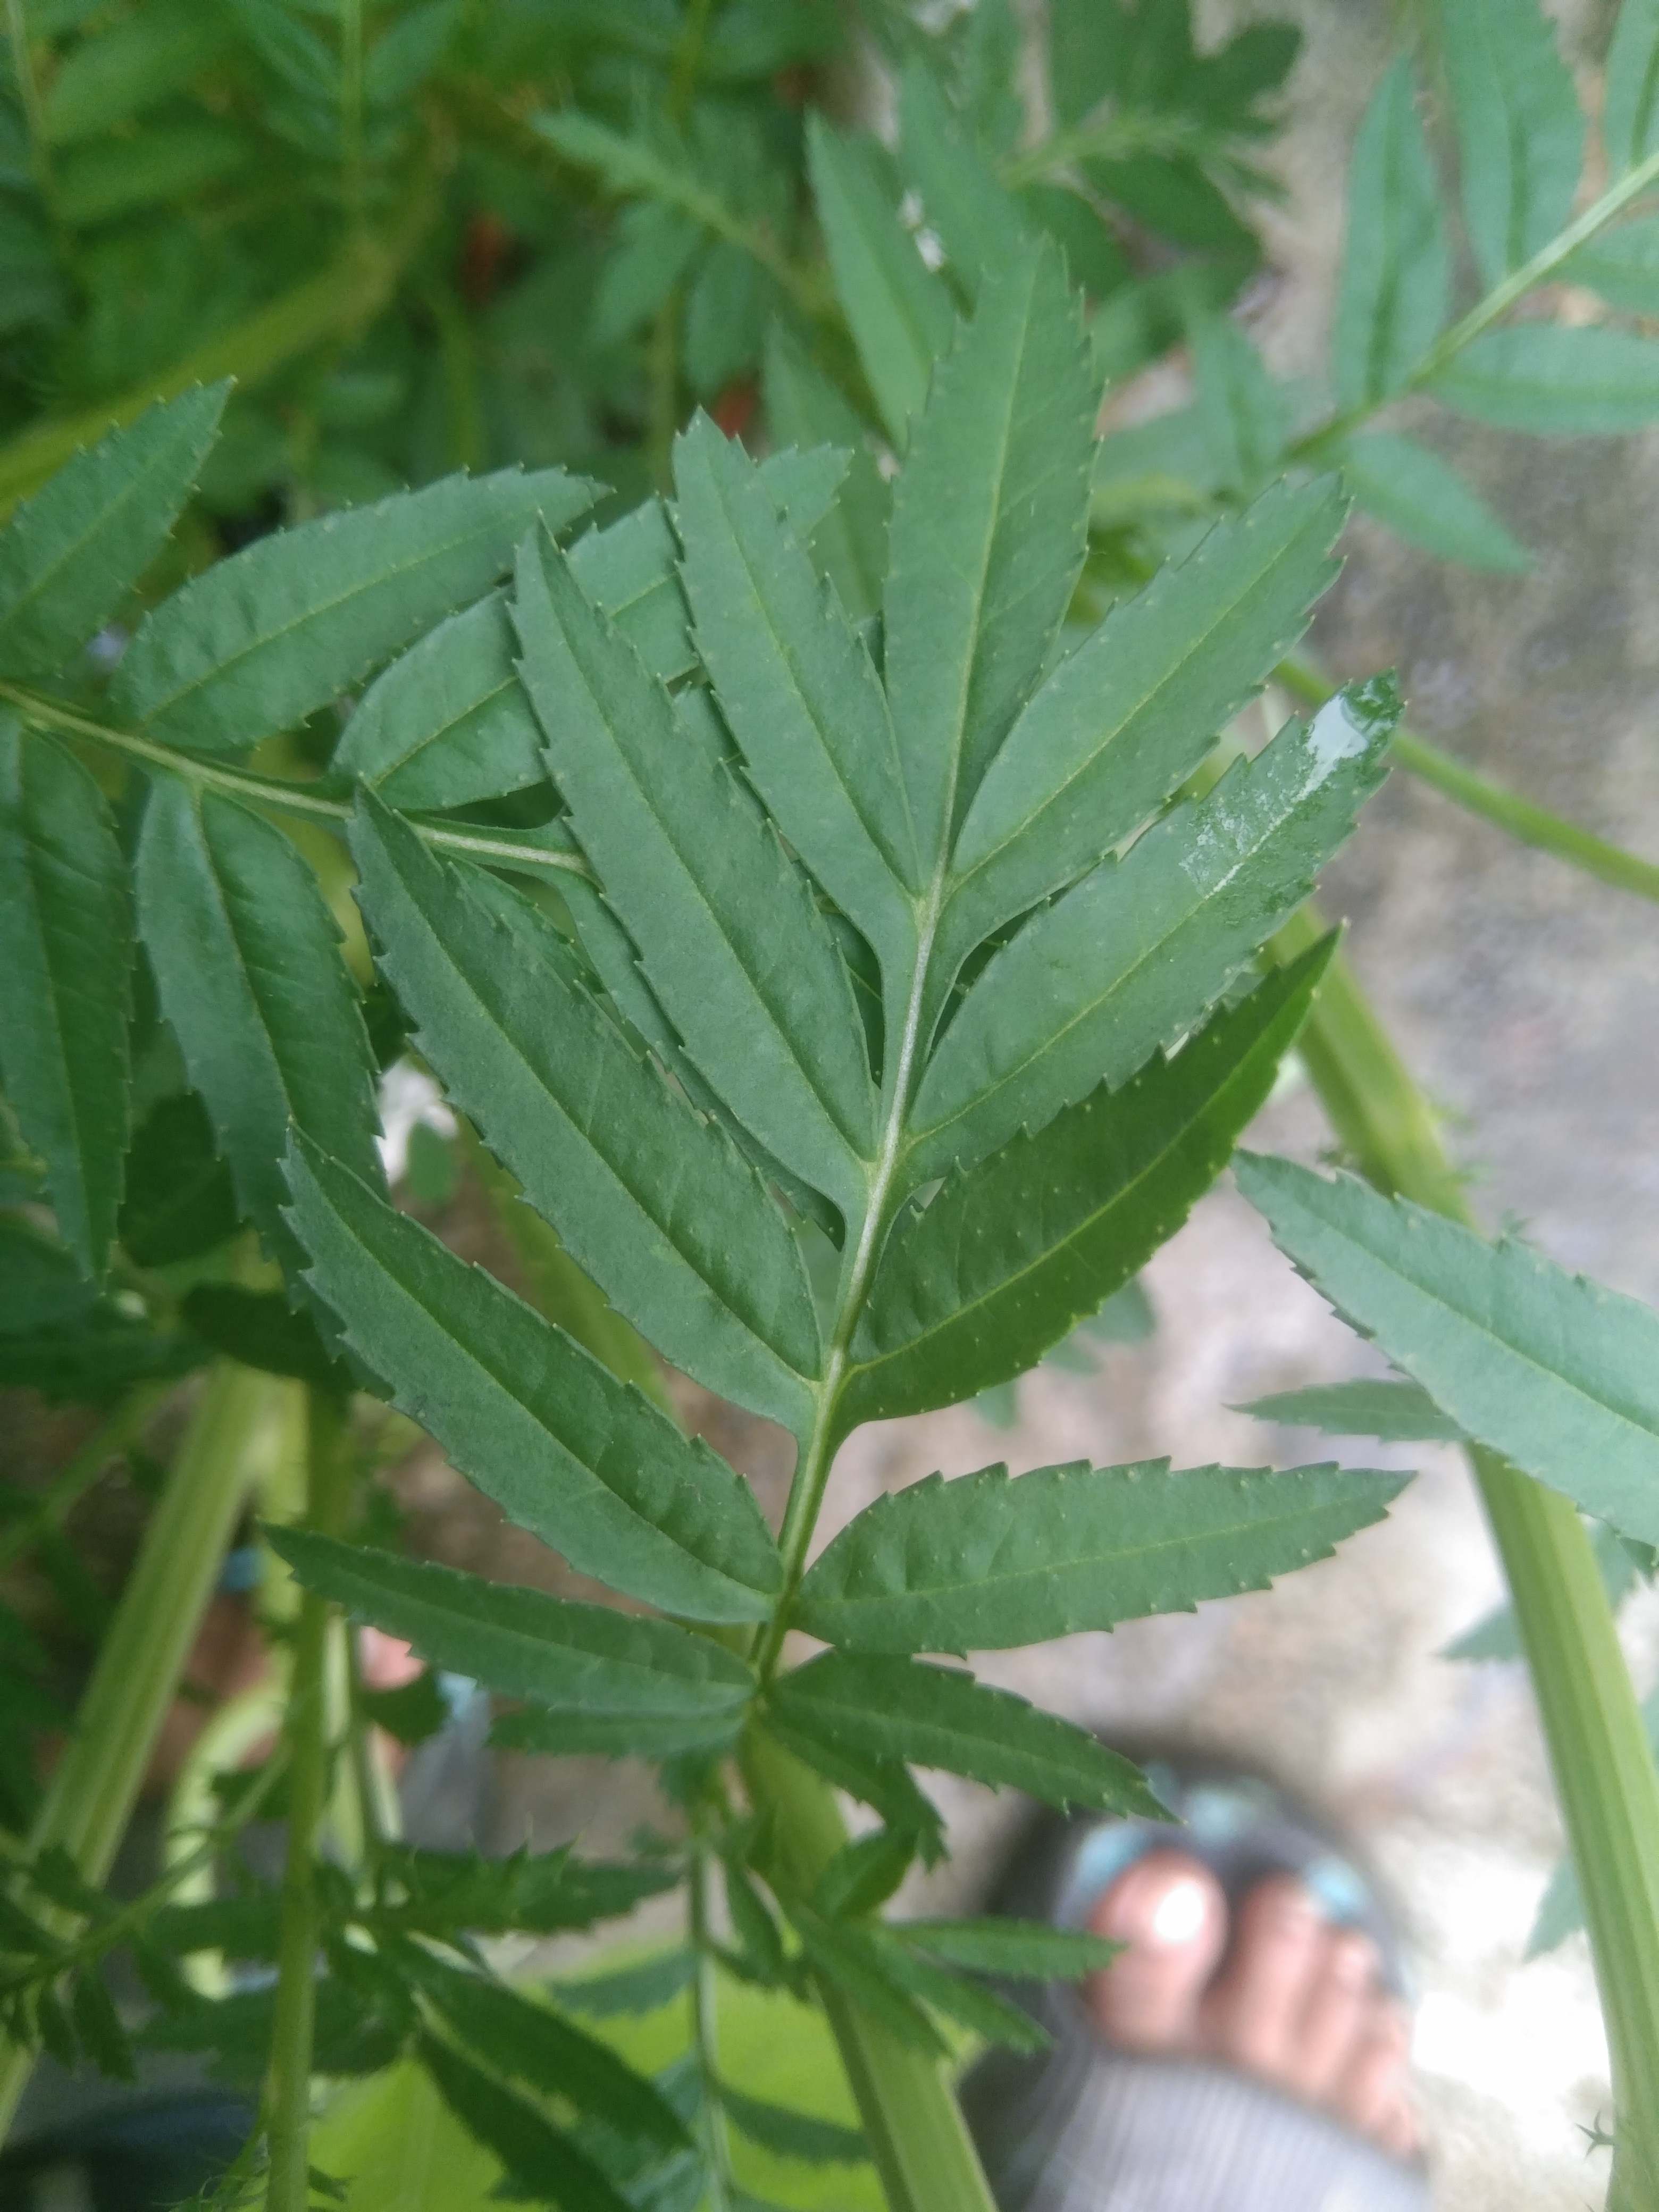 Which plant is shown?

marigold
